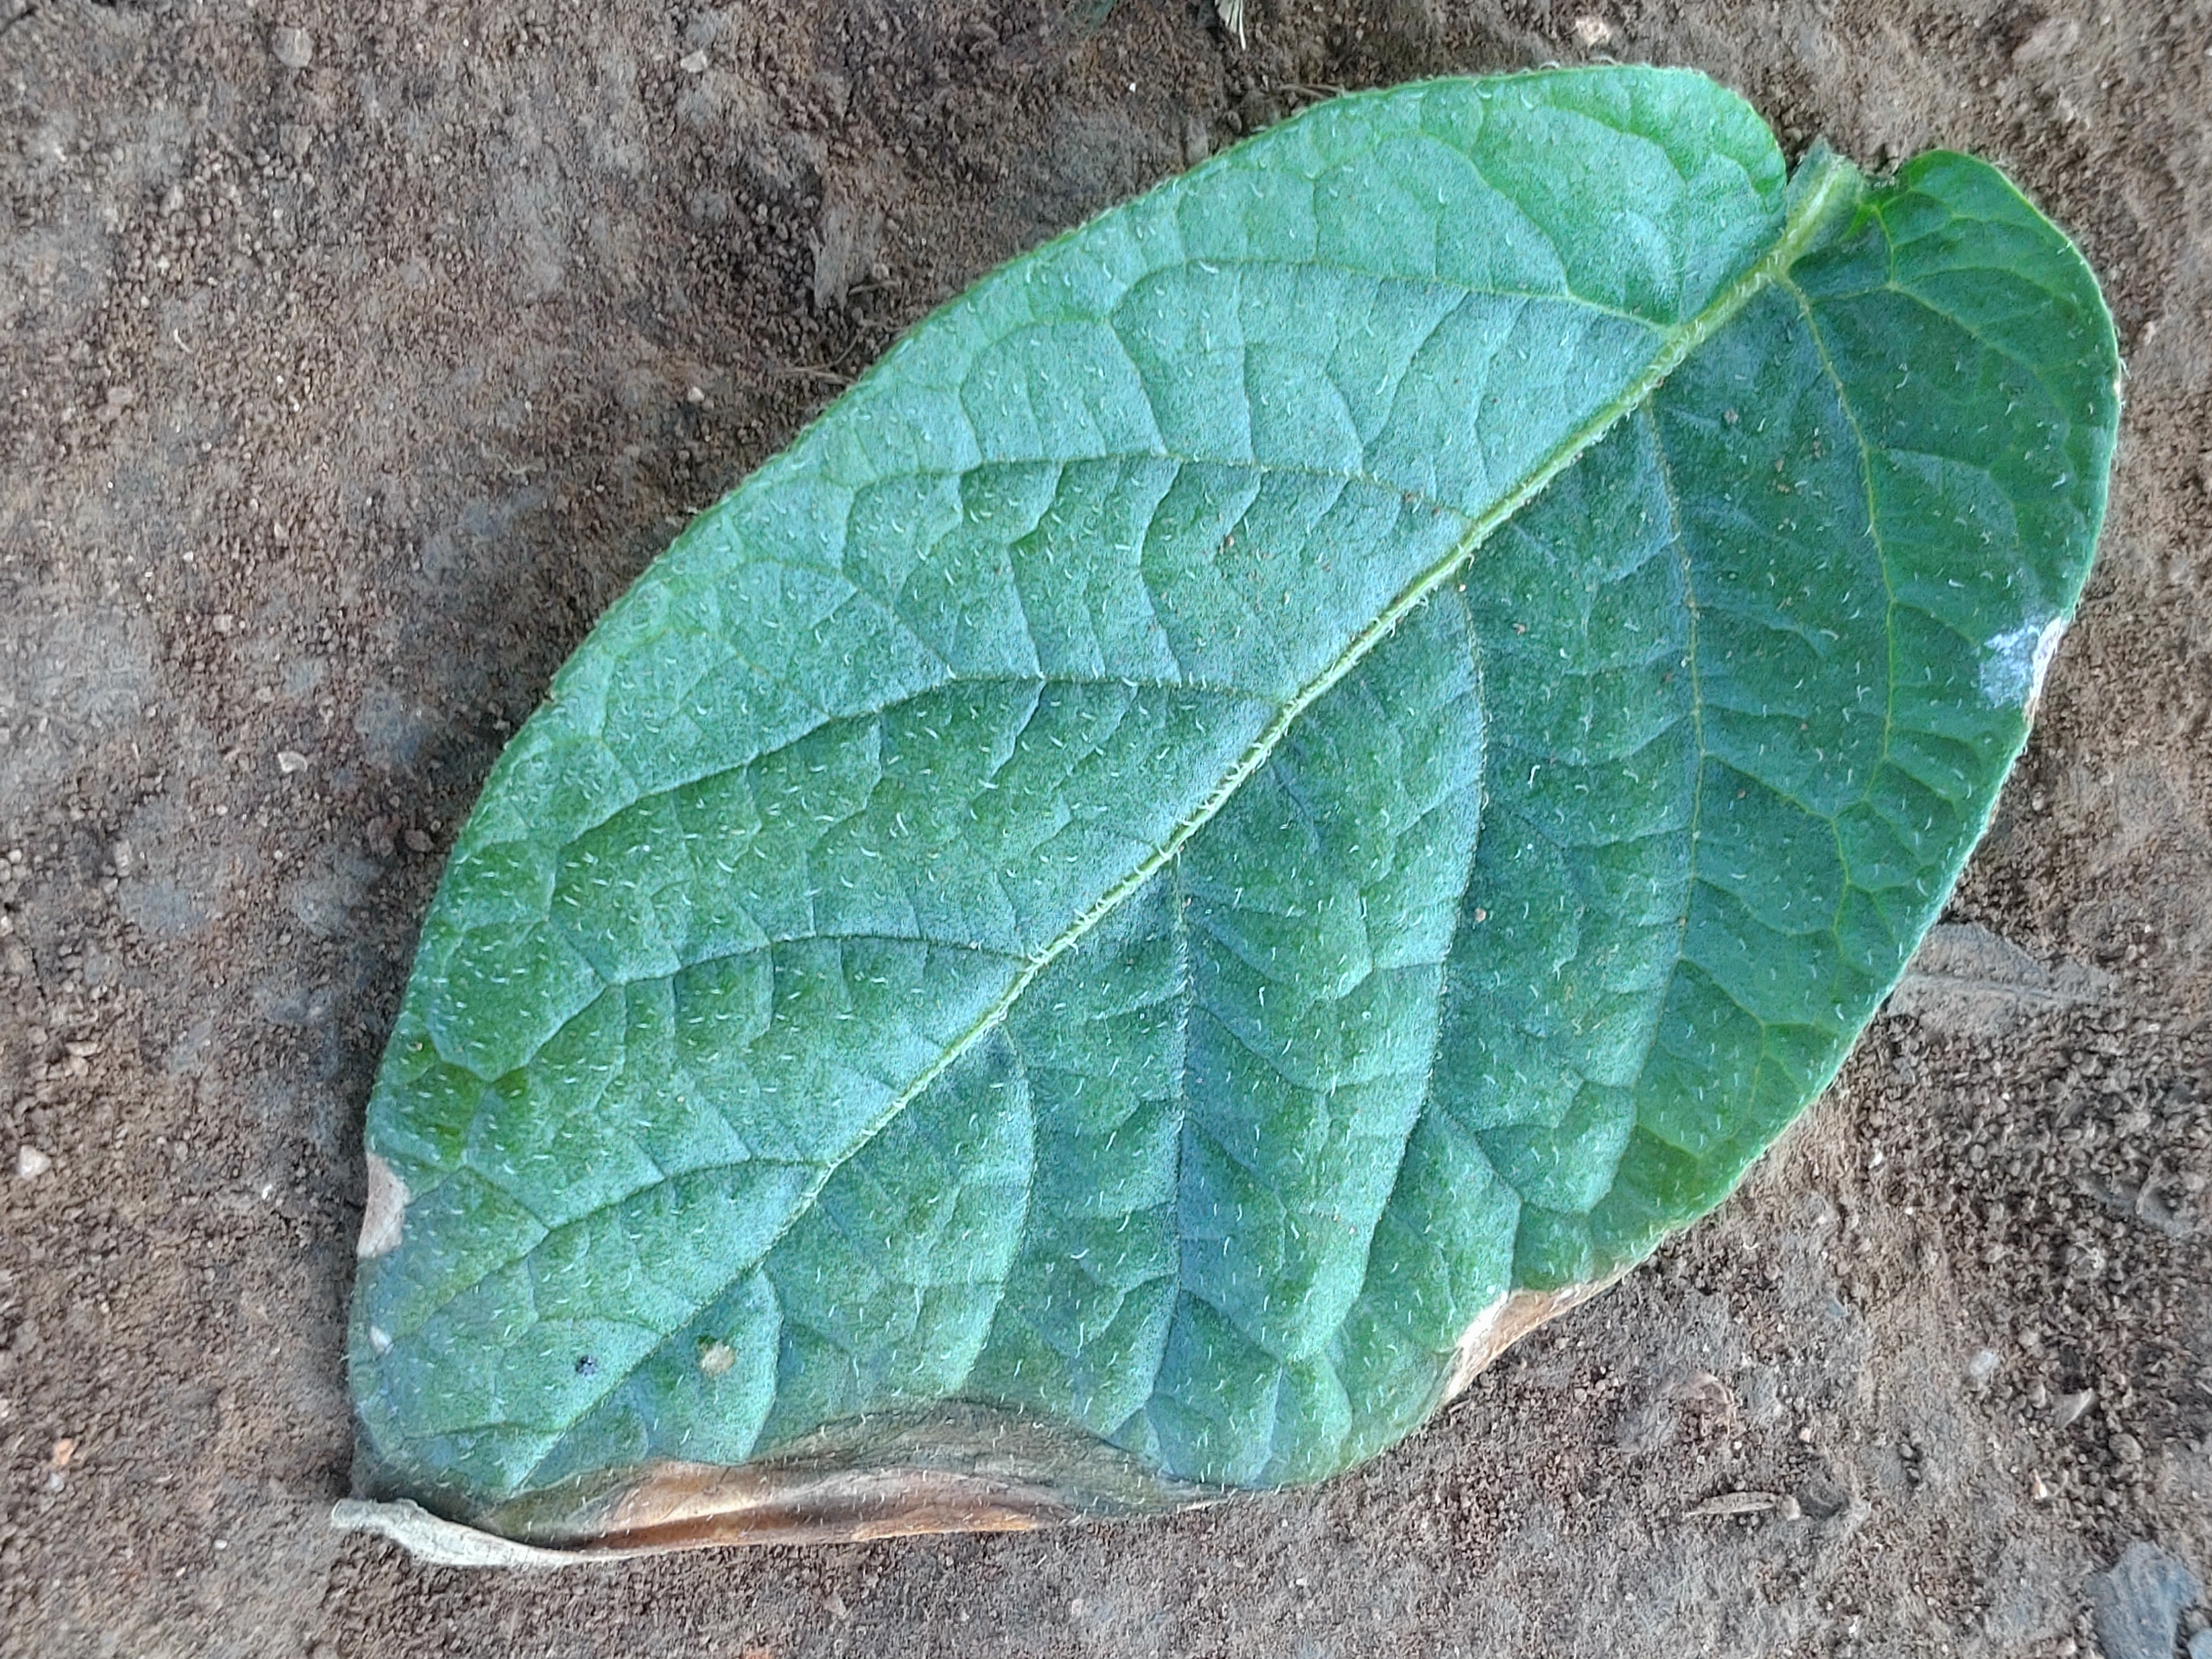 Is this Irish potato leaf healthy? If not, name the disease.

early blight
